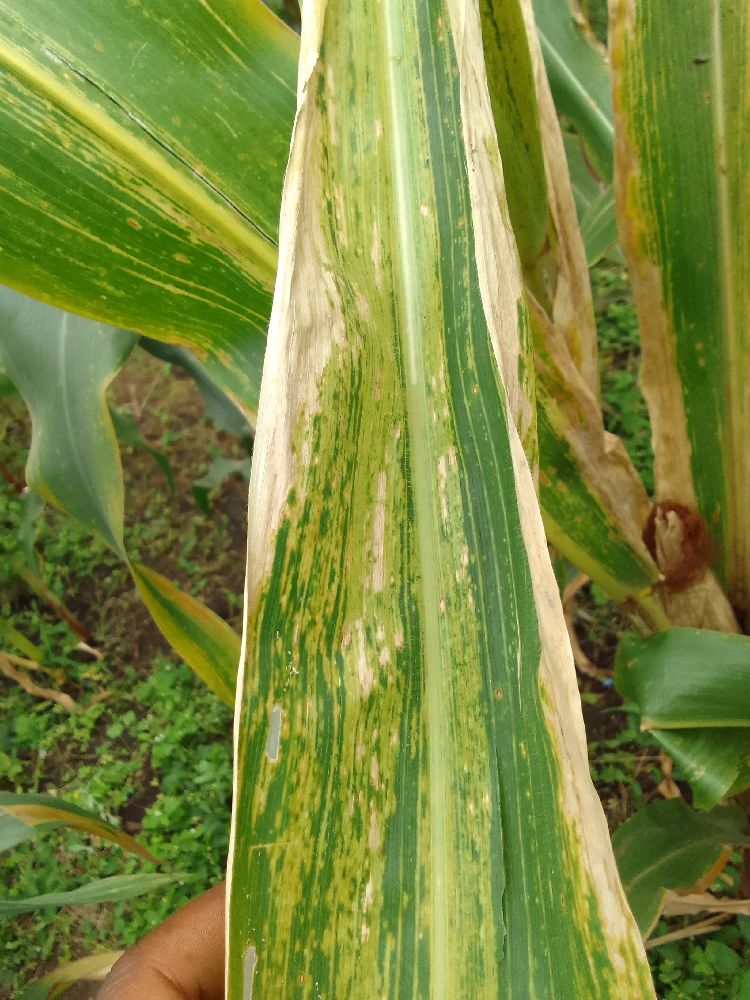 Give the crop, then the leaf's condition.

maize, maize lethal necrosis
